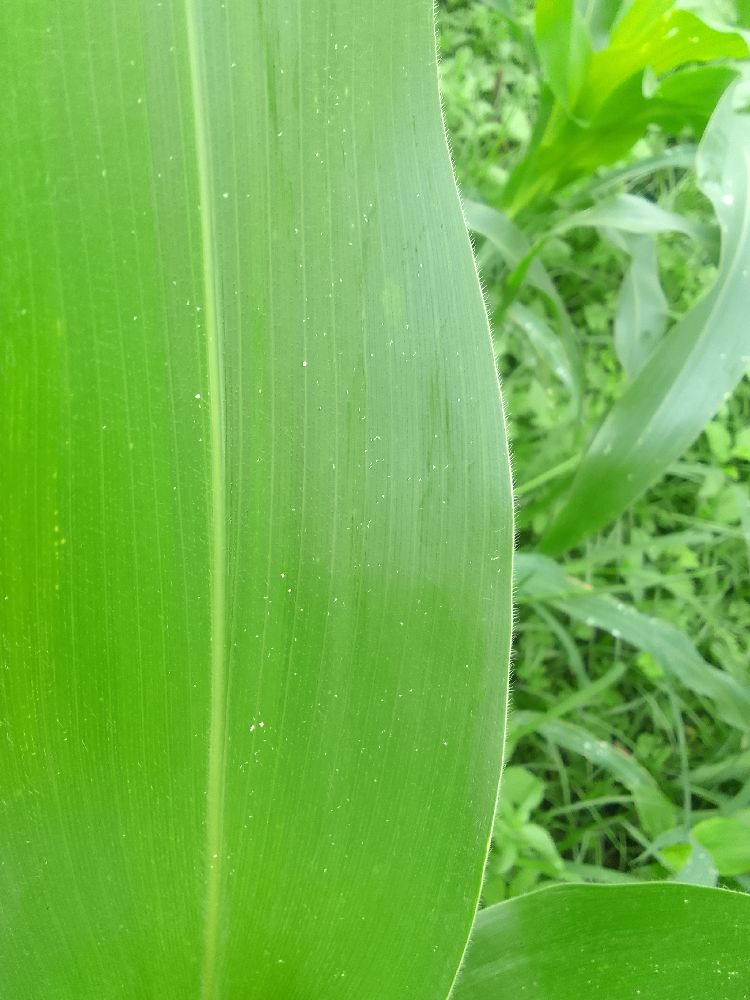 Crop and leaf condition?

maize, healthy
